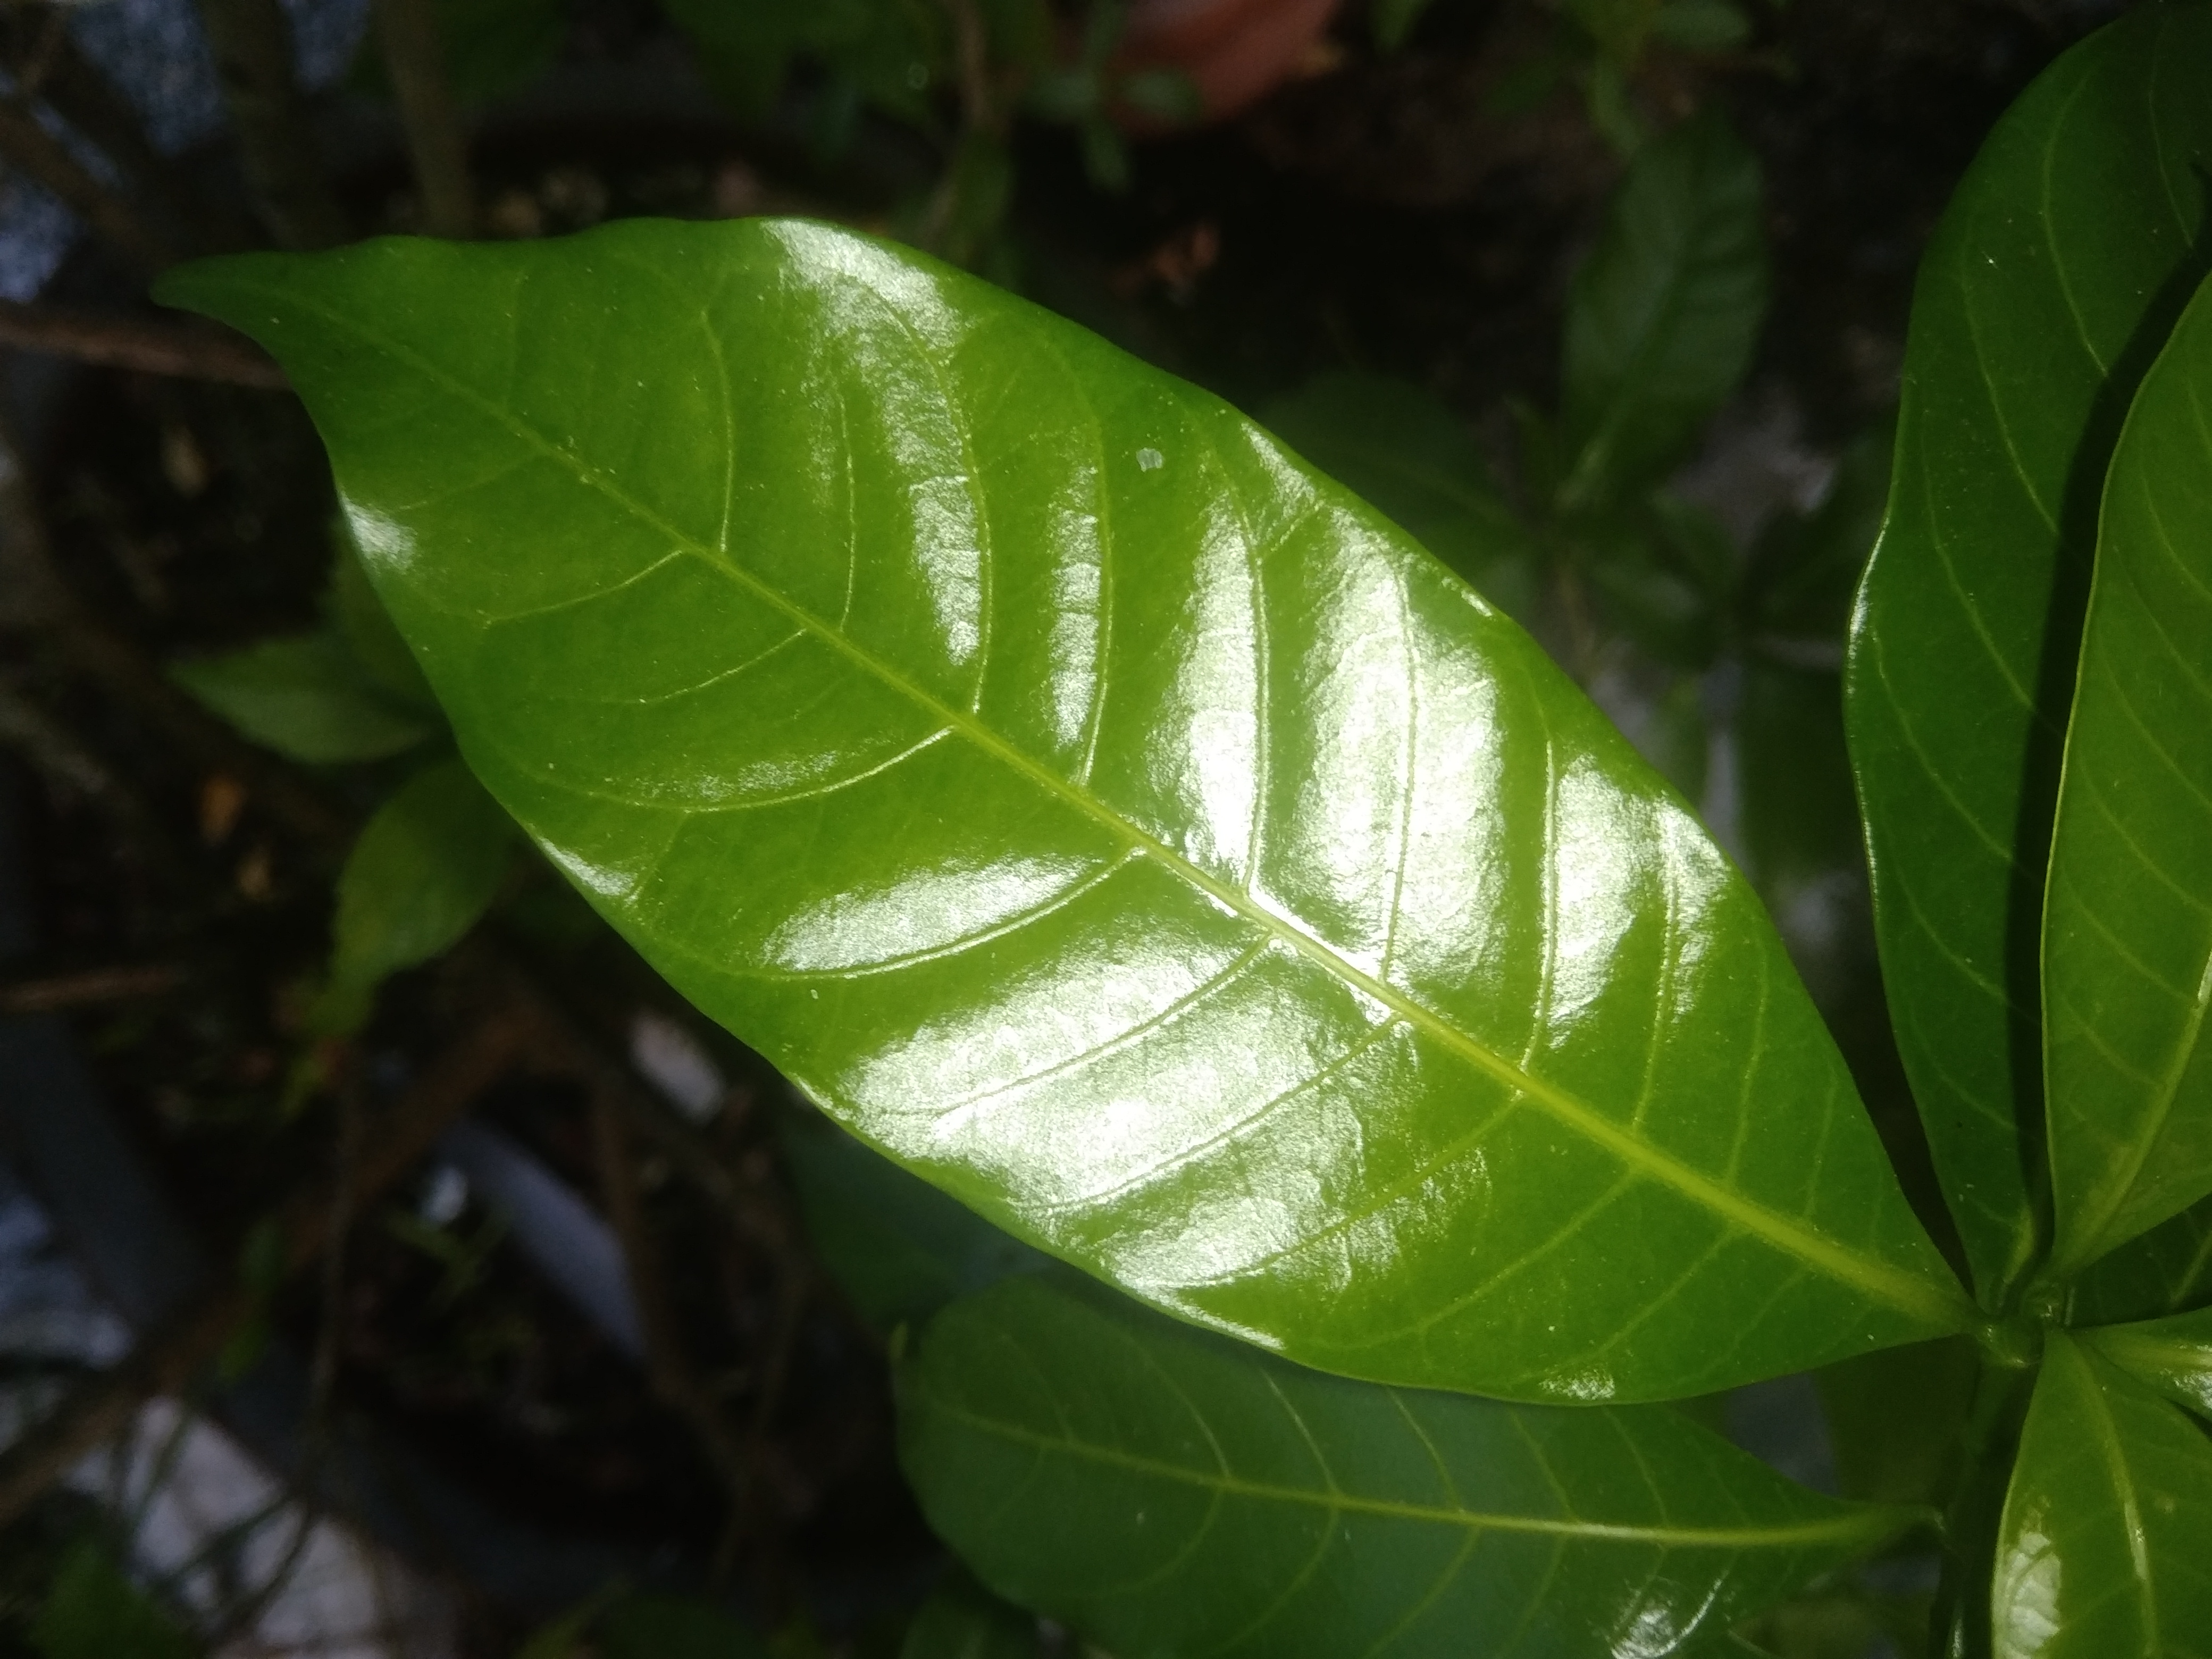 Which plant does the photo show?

togor
